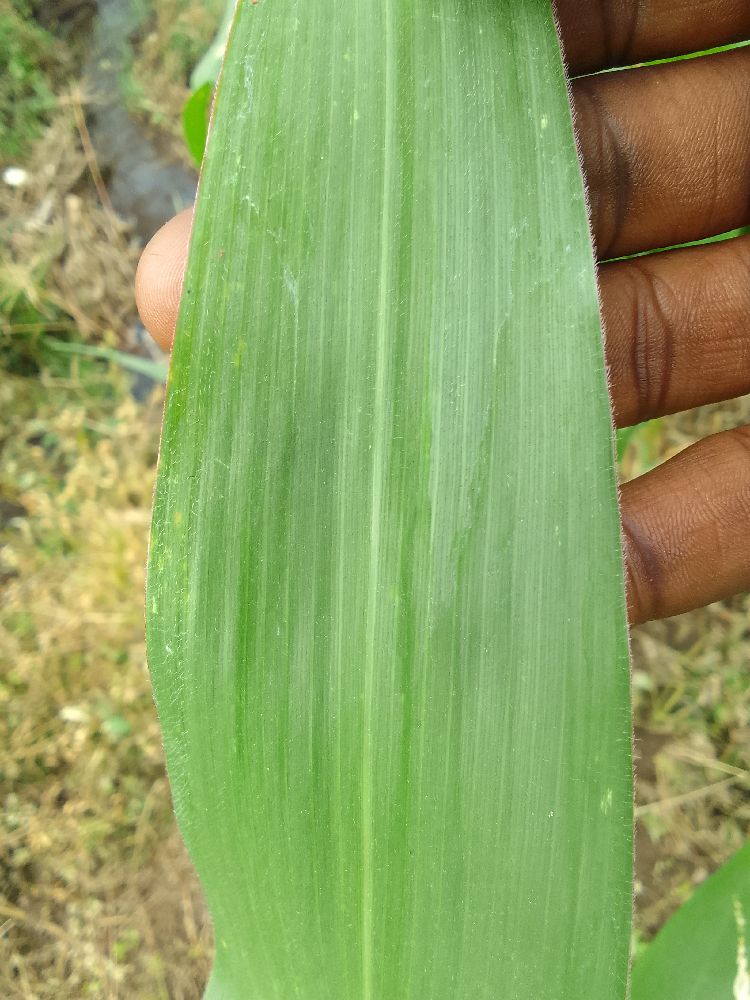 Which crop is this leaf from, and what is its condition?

maize, healthy
